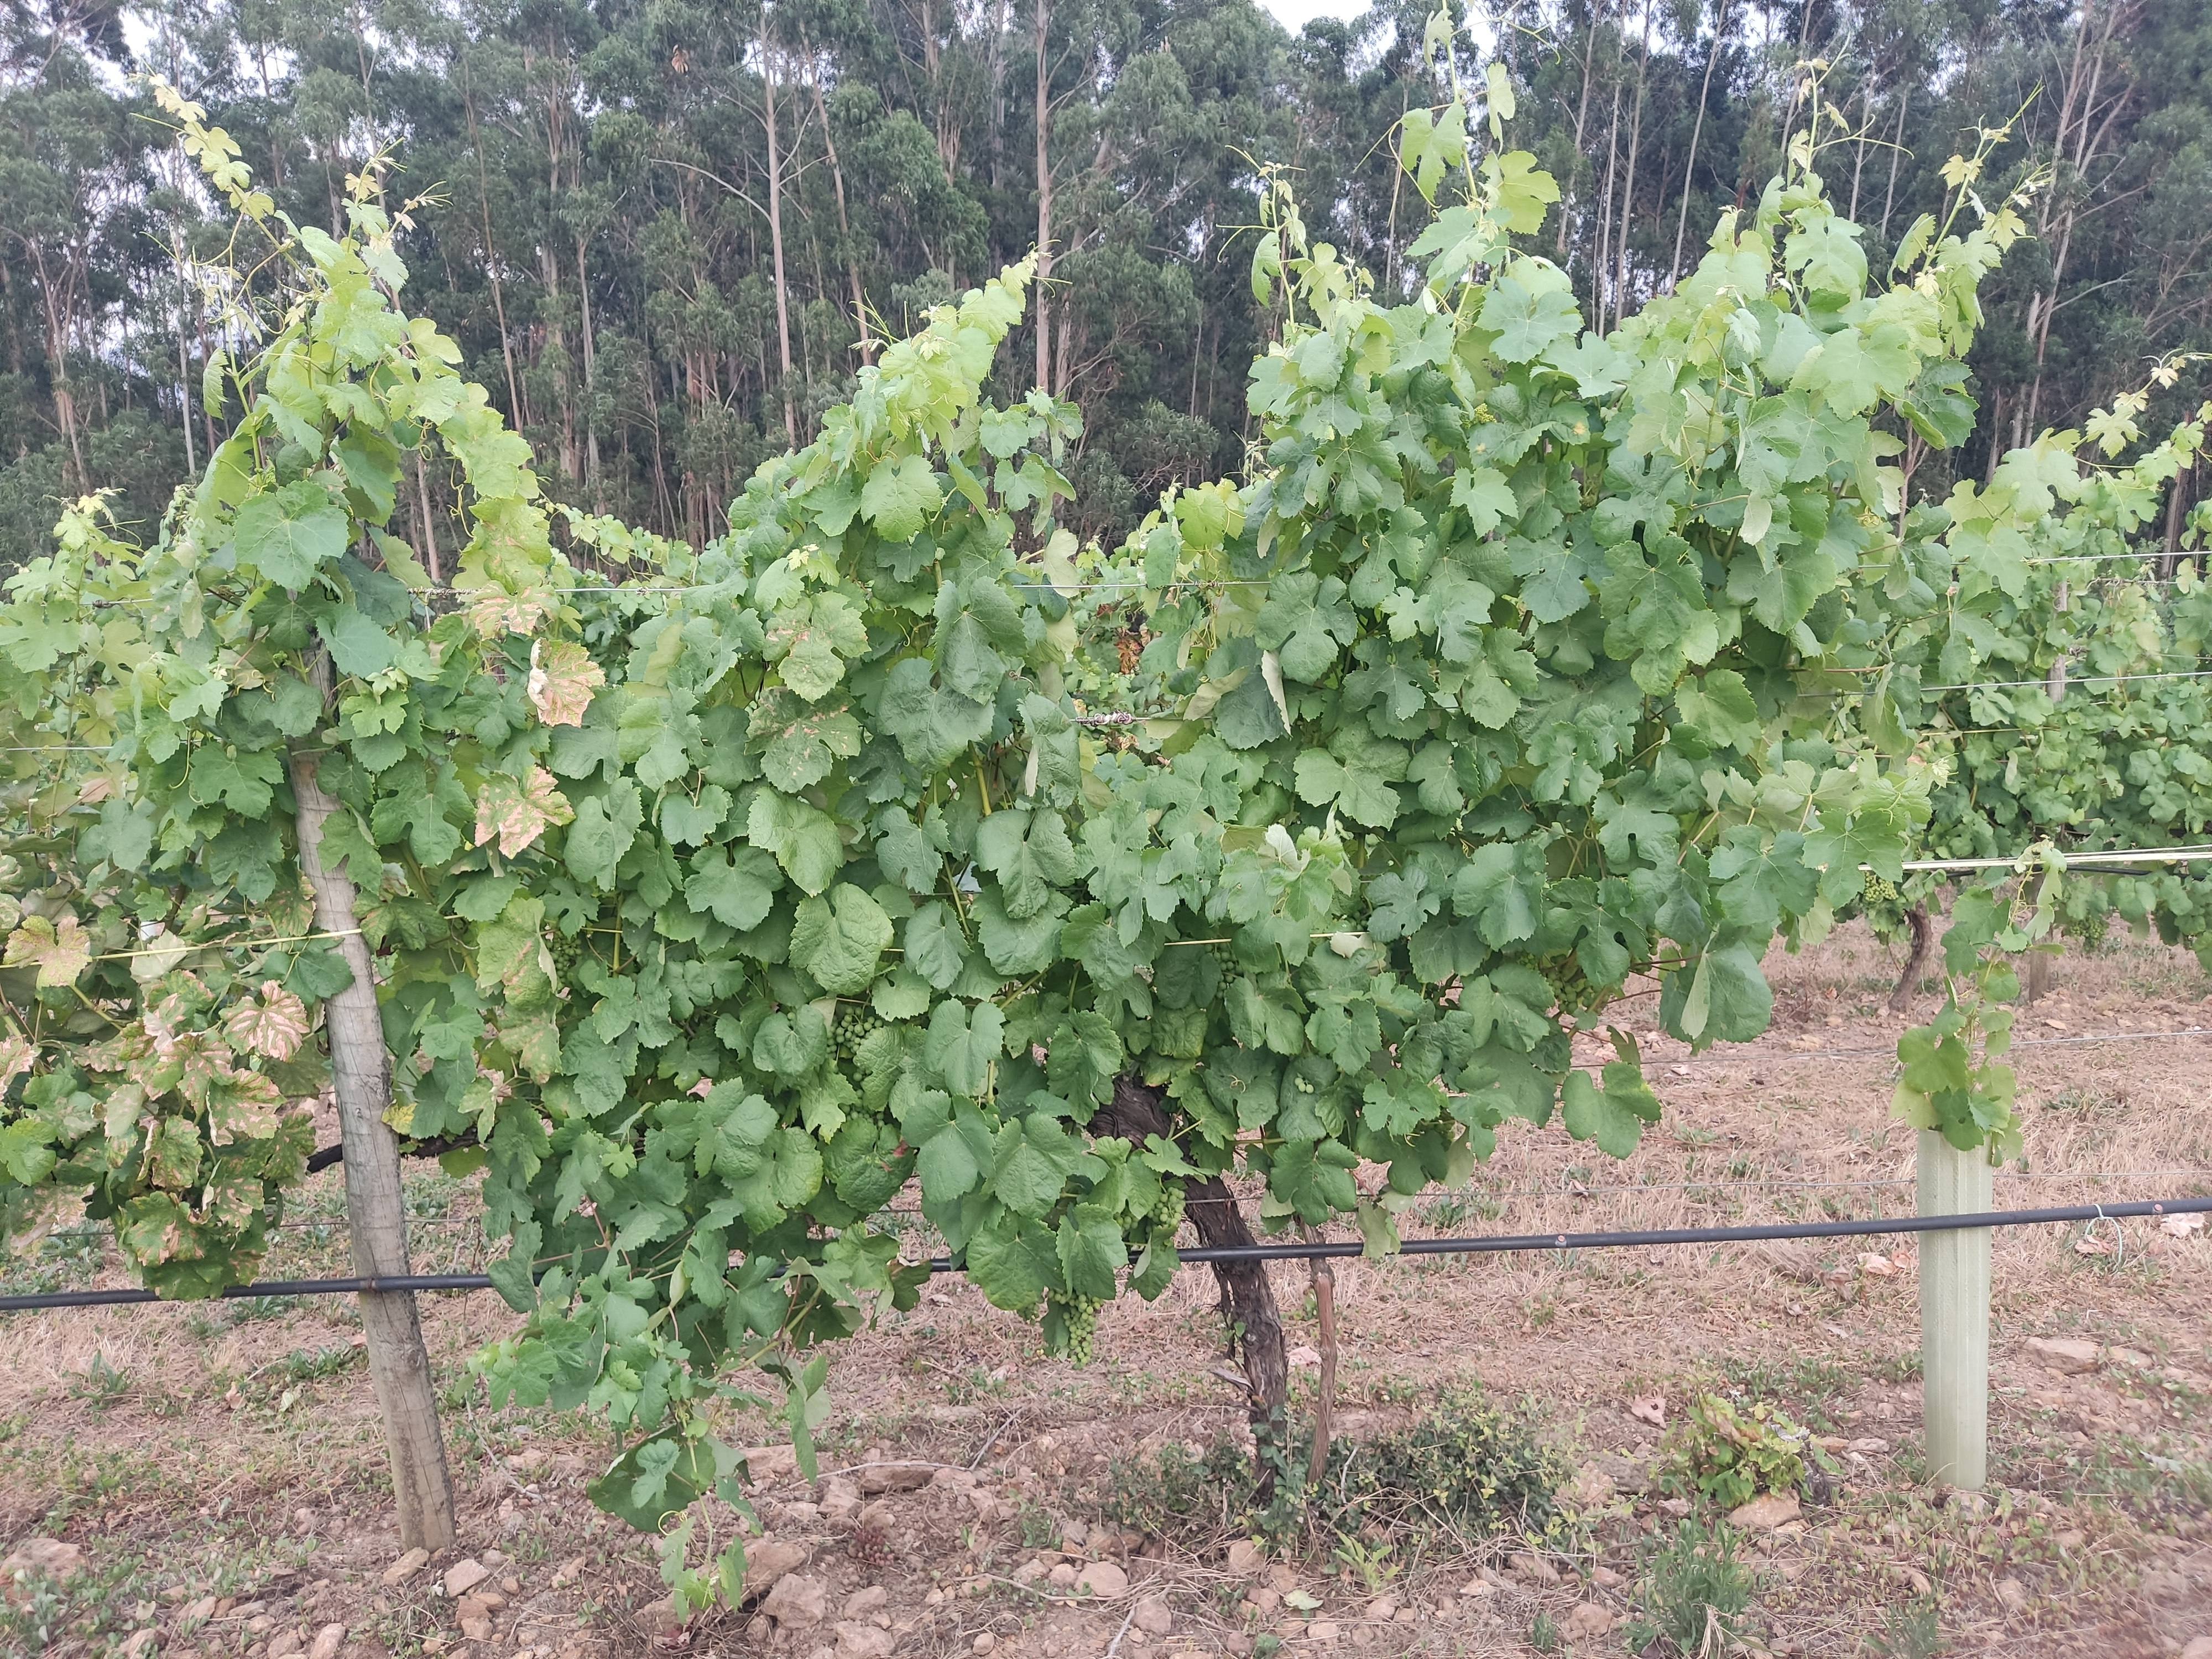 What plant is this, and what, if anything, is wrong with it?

grapevine, not affected by esca disease
